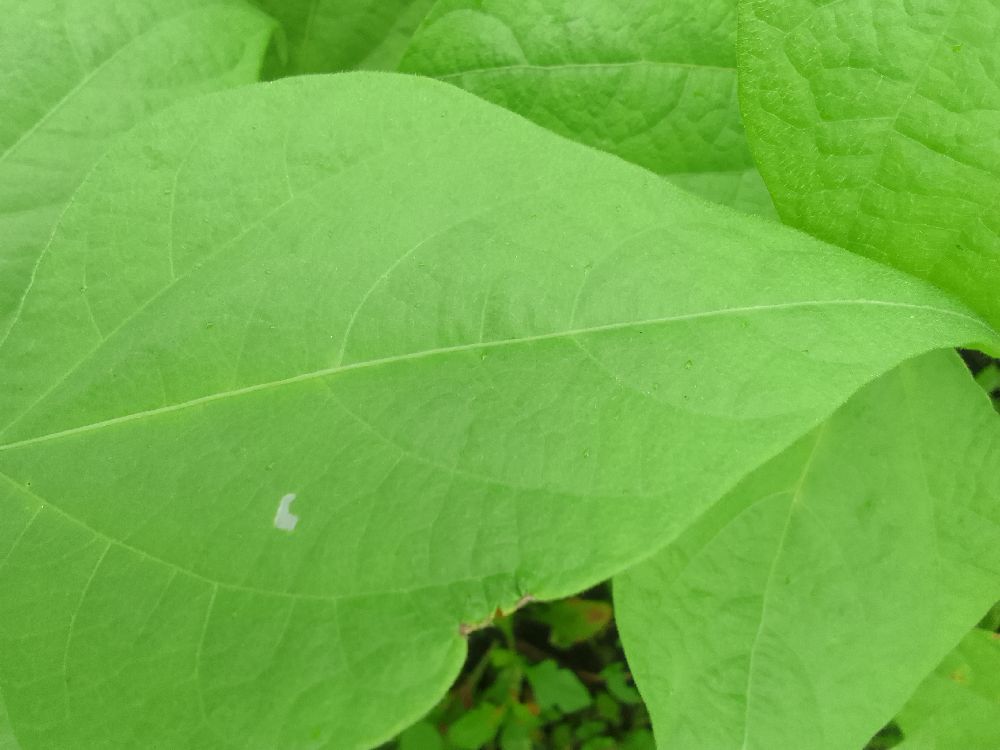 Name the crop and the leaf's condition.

common bean, healthy
